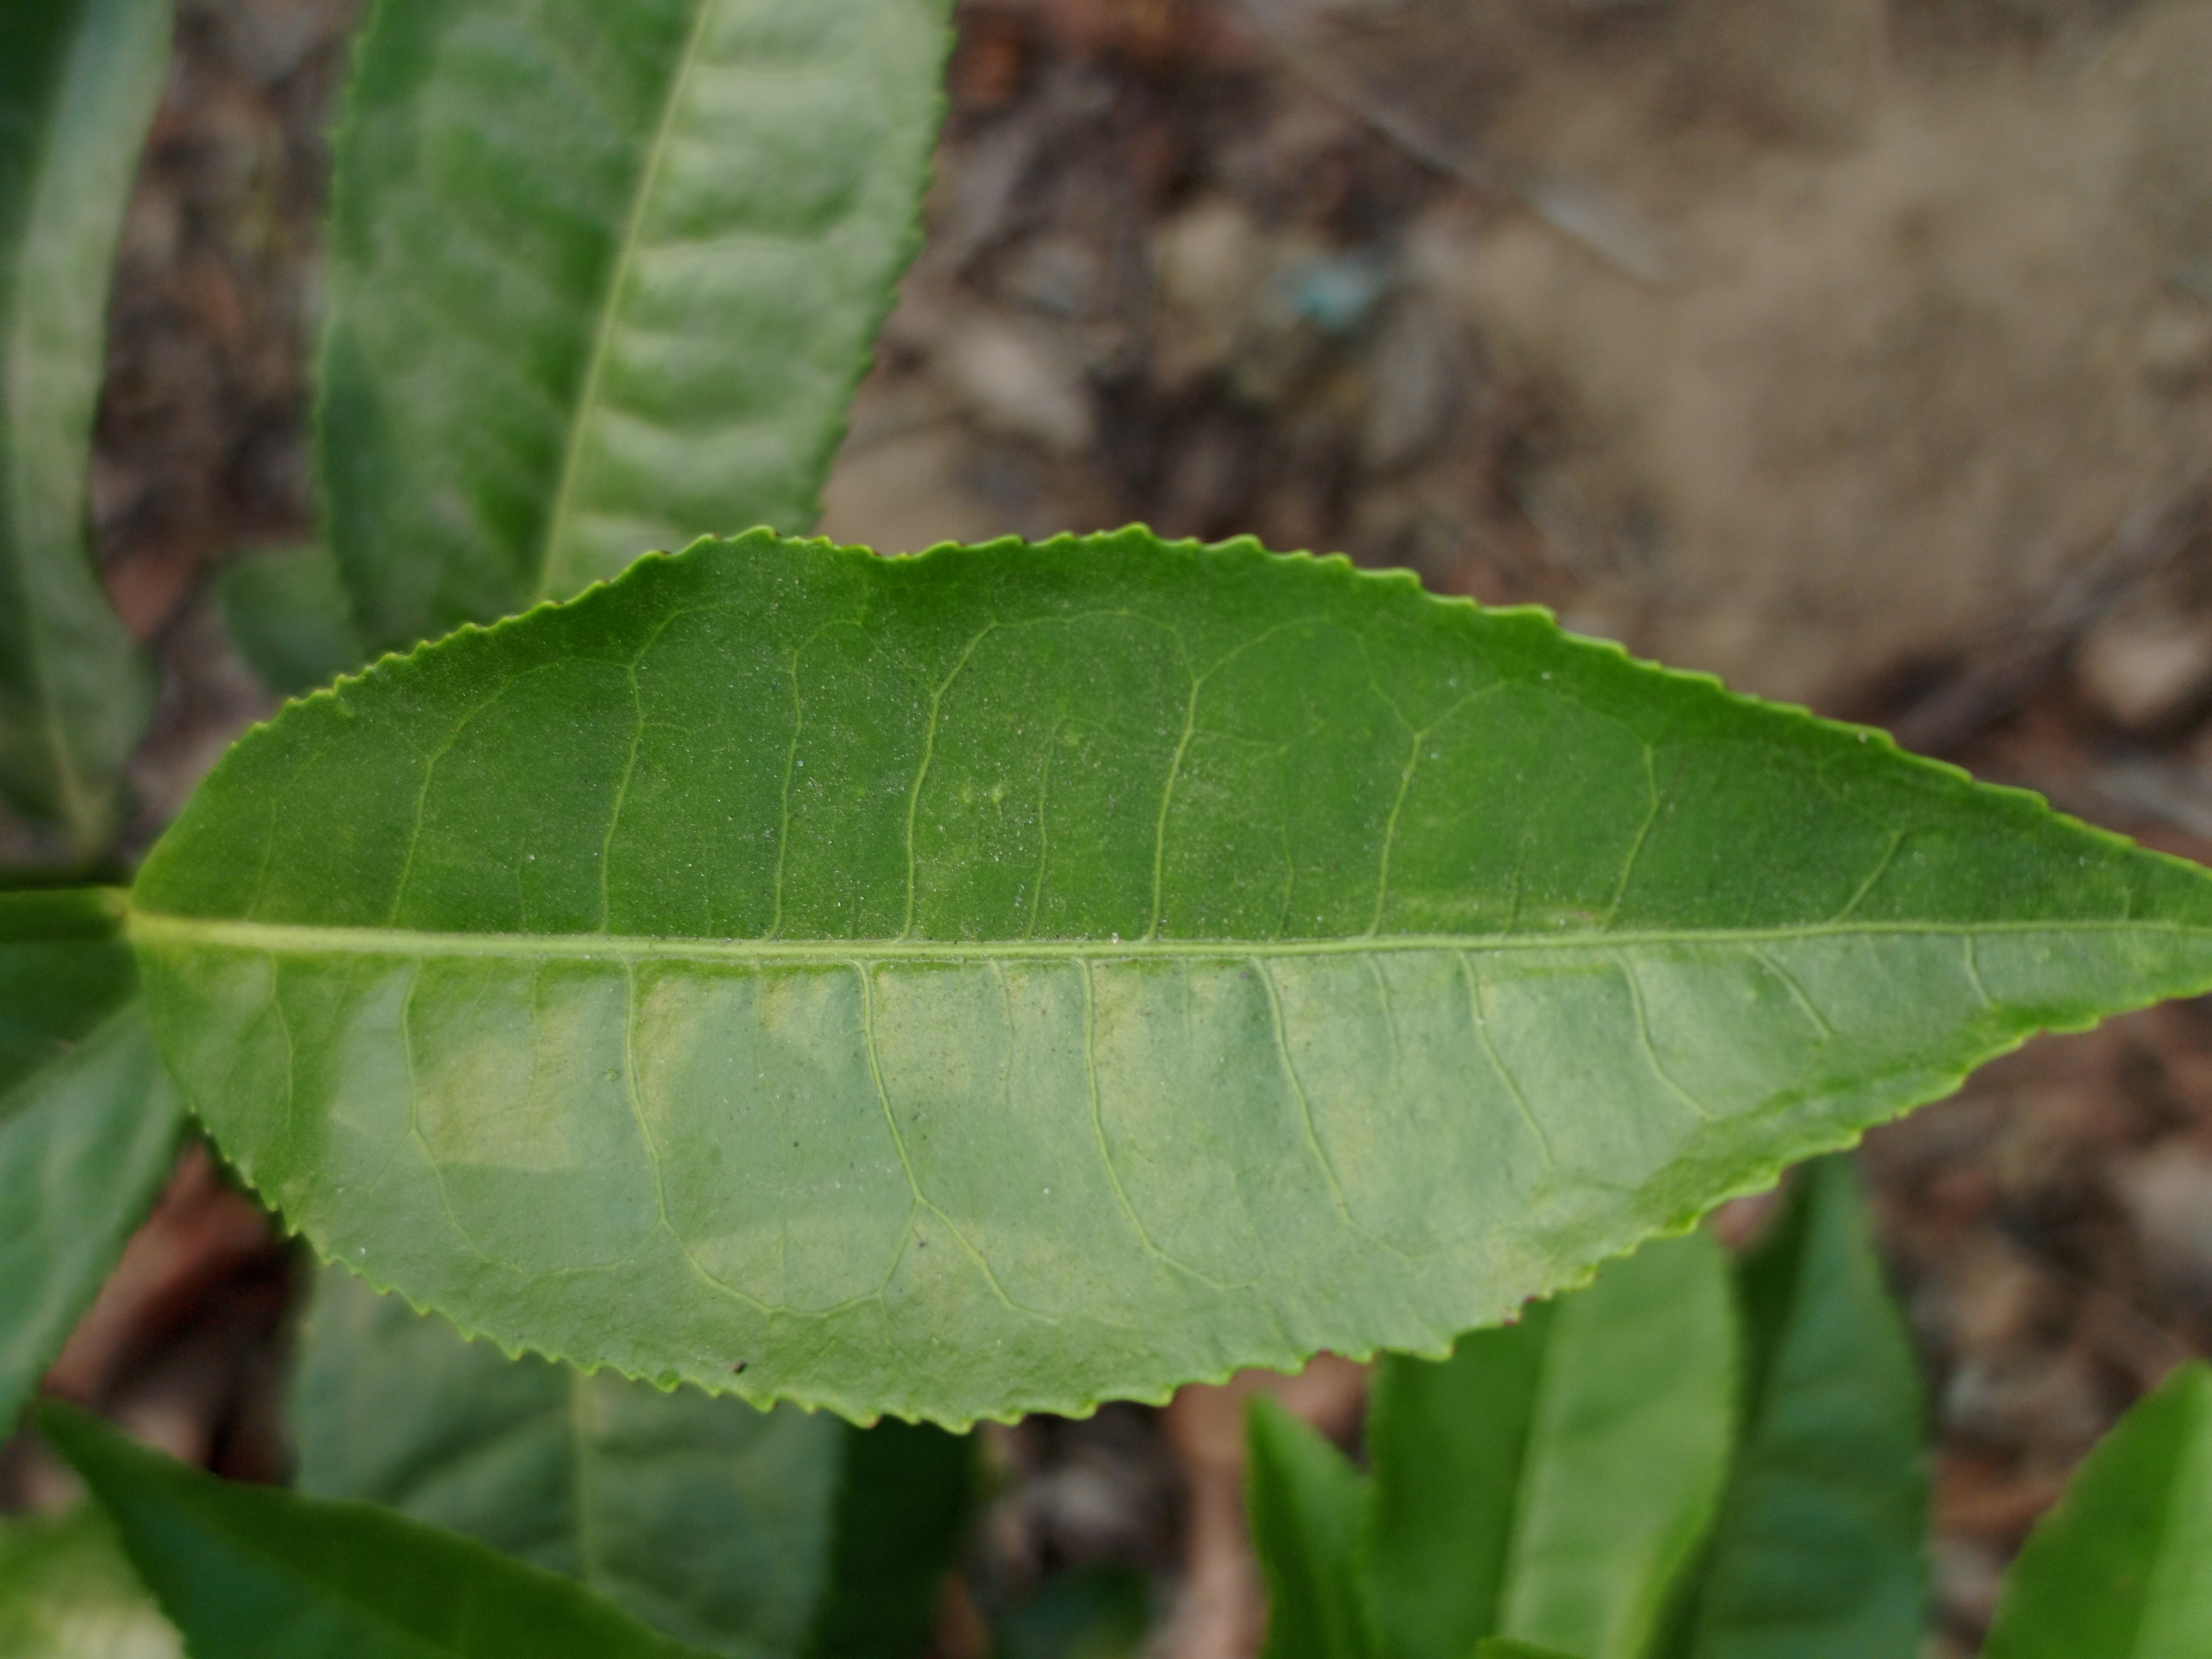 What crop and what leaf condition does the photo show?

tea, healthy leaf
